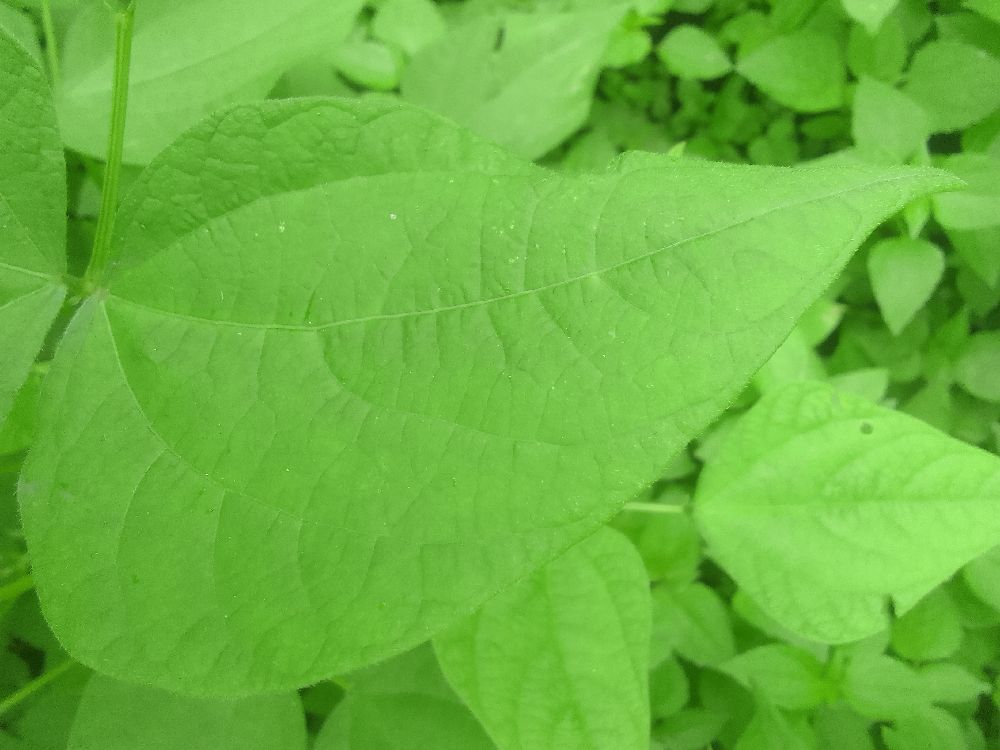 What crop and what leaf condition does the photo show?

common bean, healthy
